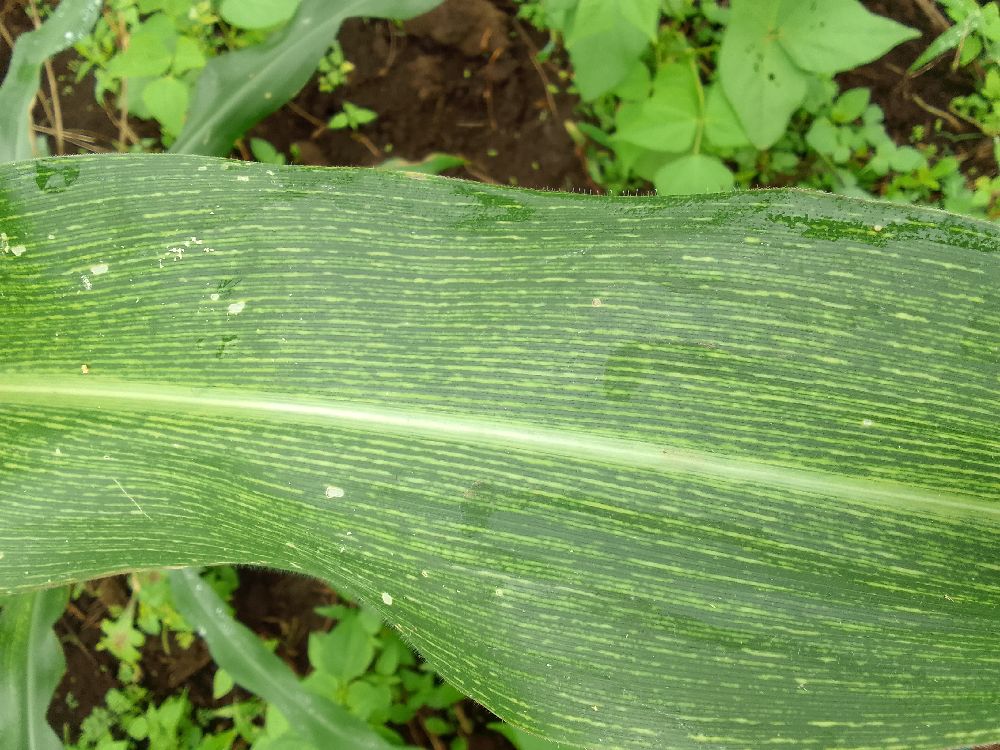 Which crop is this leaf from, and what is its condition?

maize, maize streak virus
